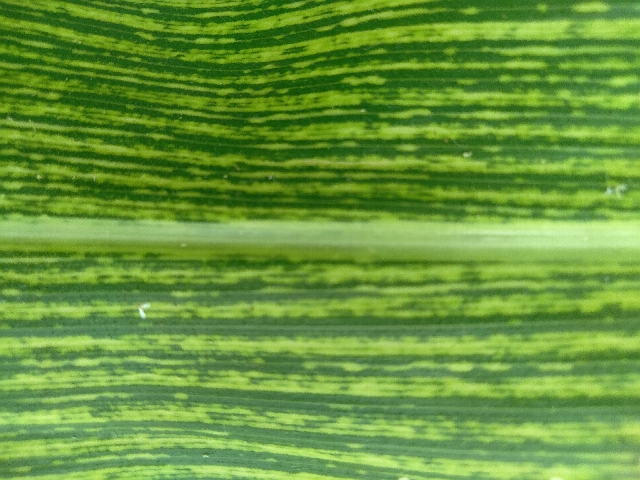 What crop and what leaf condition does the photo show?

maize, maize streak virus
